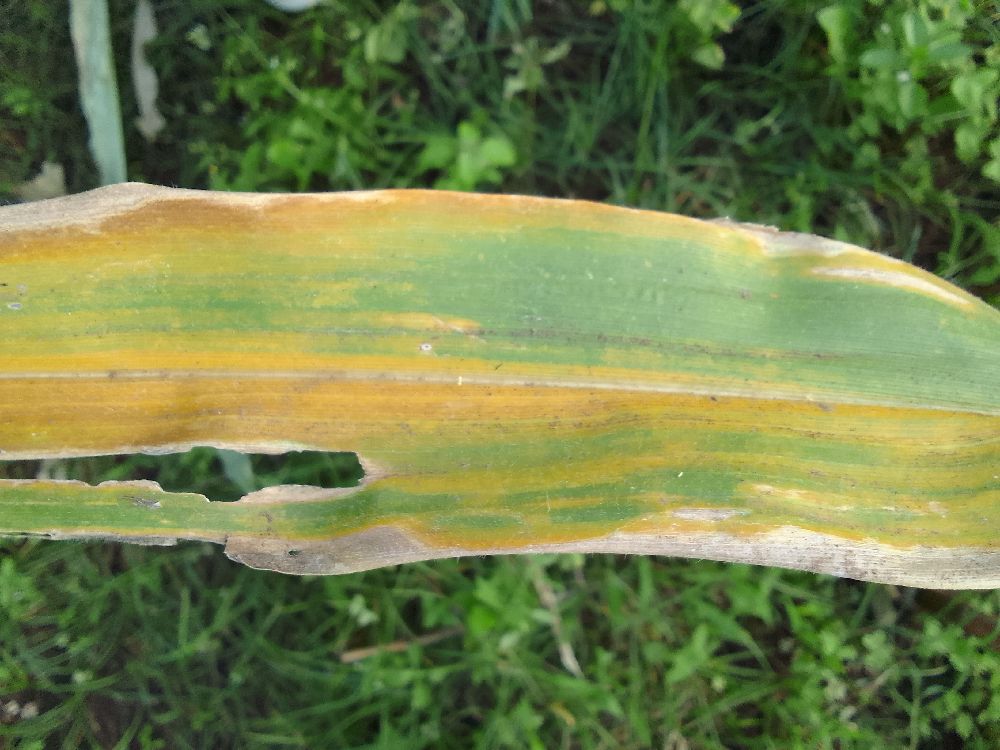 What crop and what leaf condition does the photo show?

maize, maize lethal necrosis
